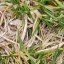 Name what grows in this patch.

grass
